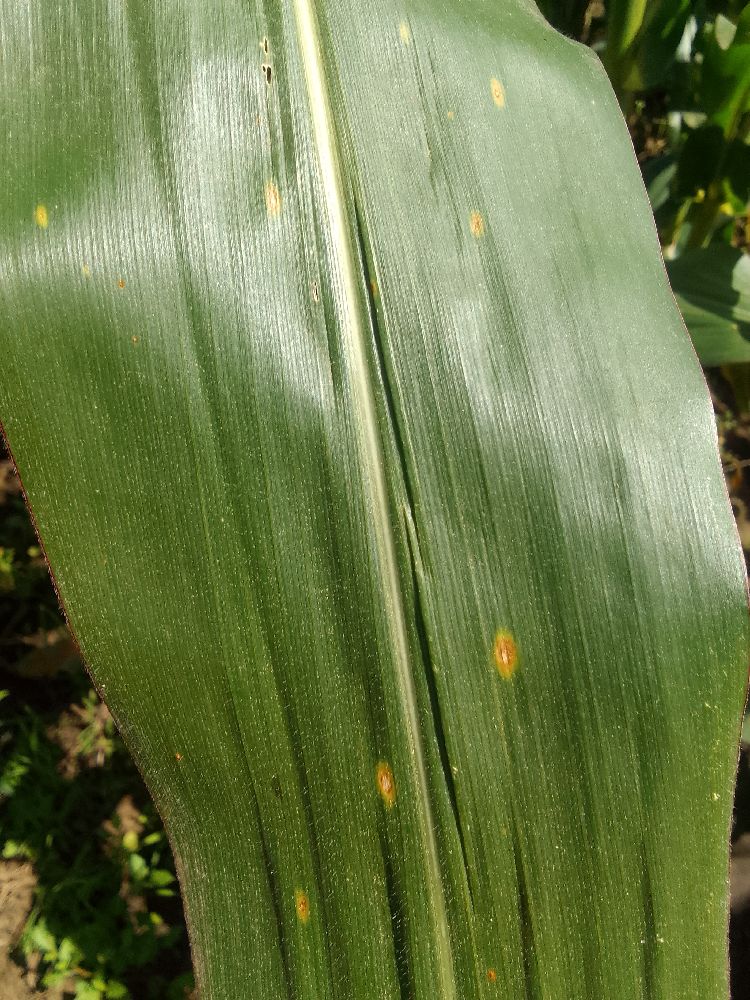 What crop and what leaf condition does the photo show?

maize, healthy
